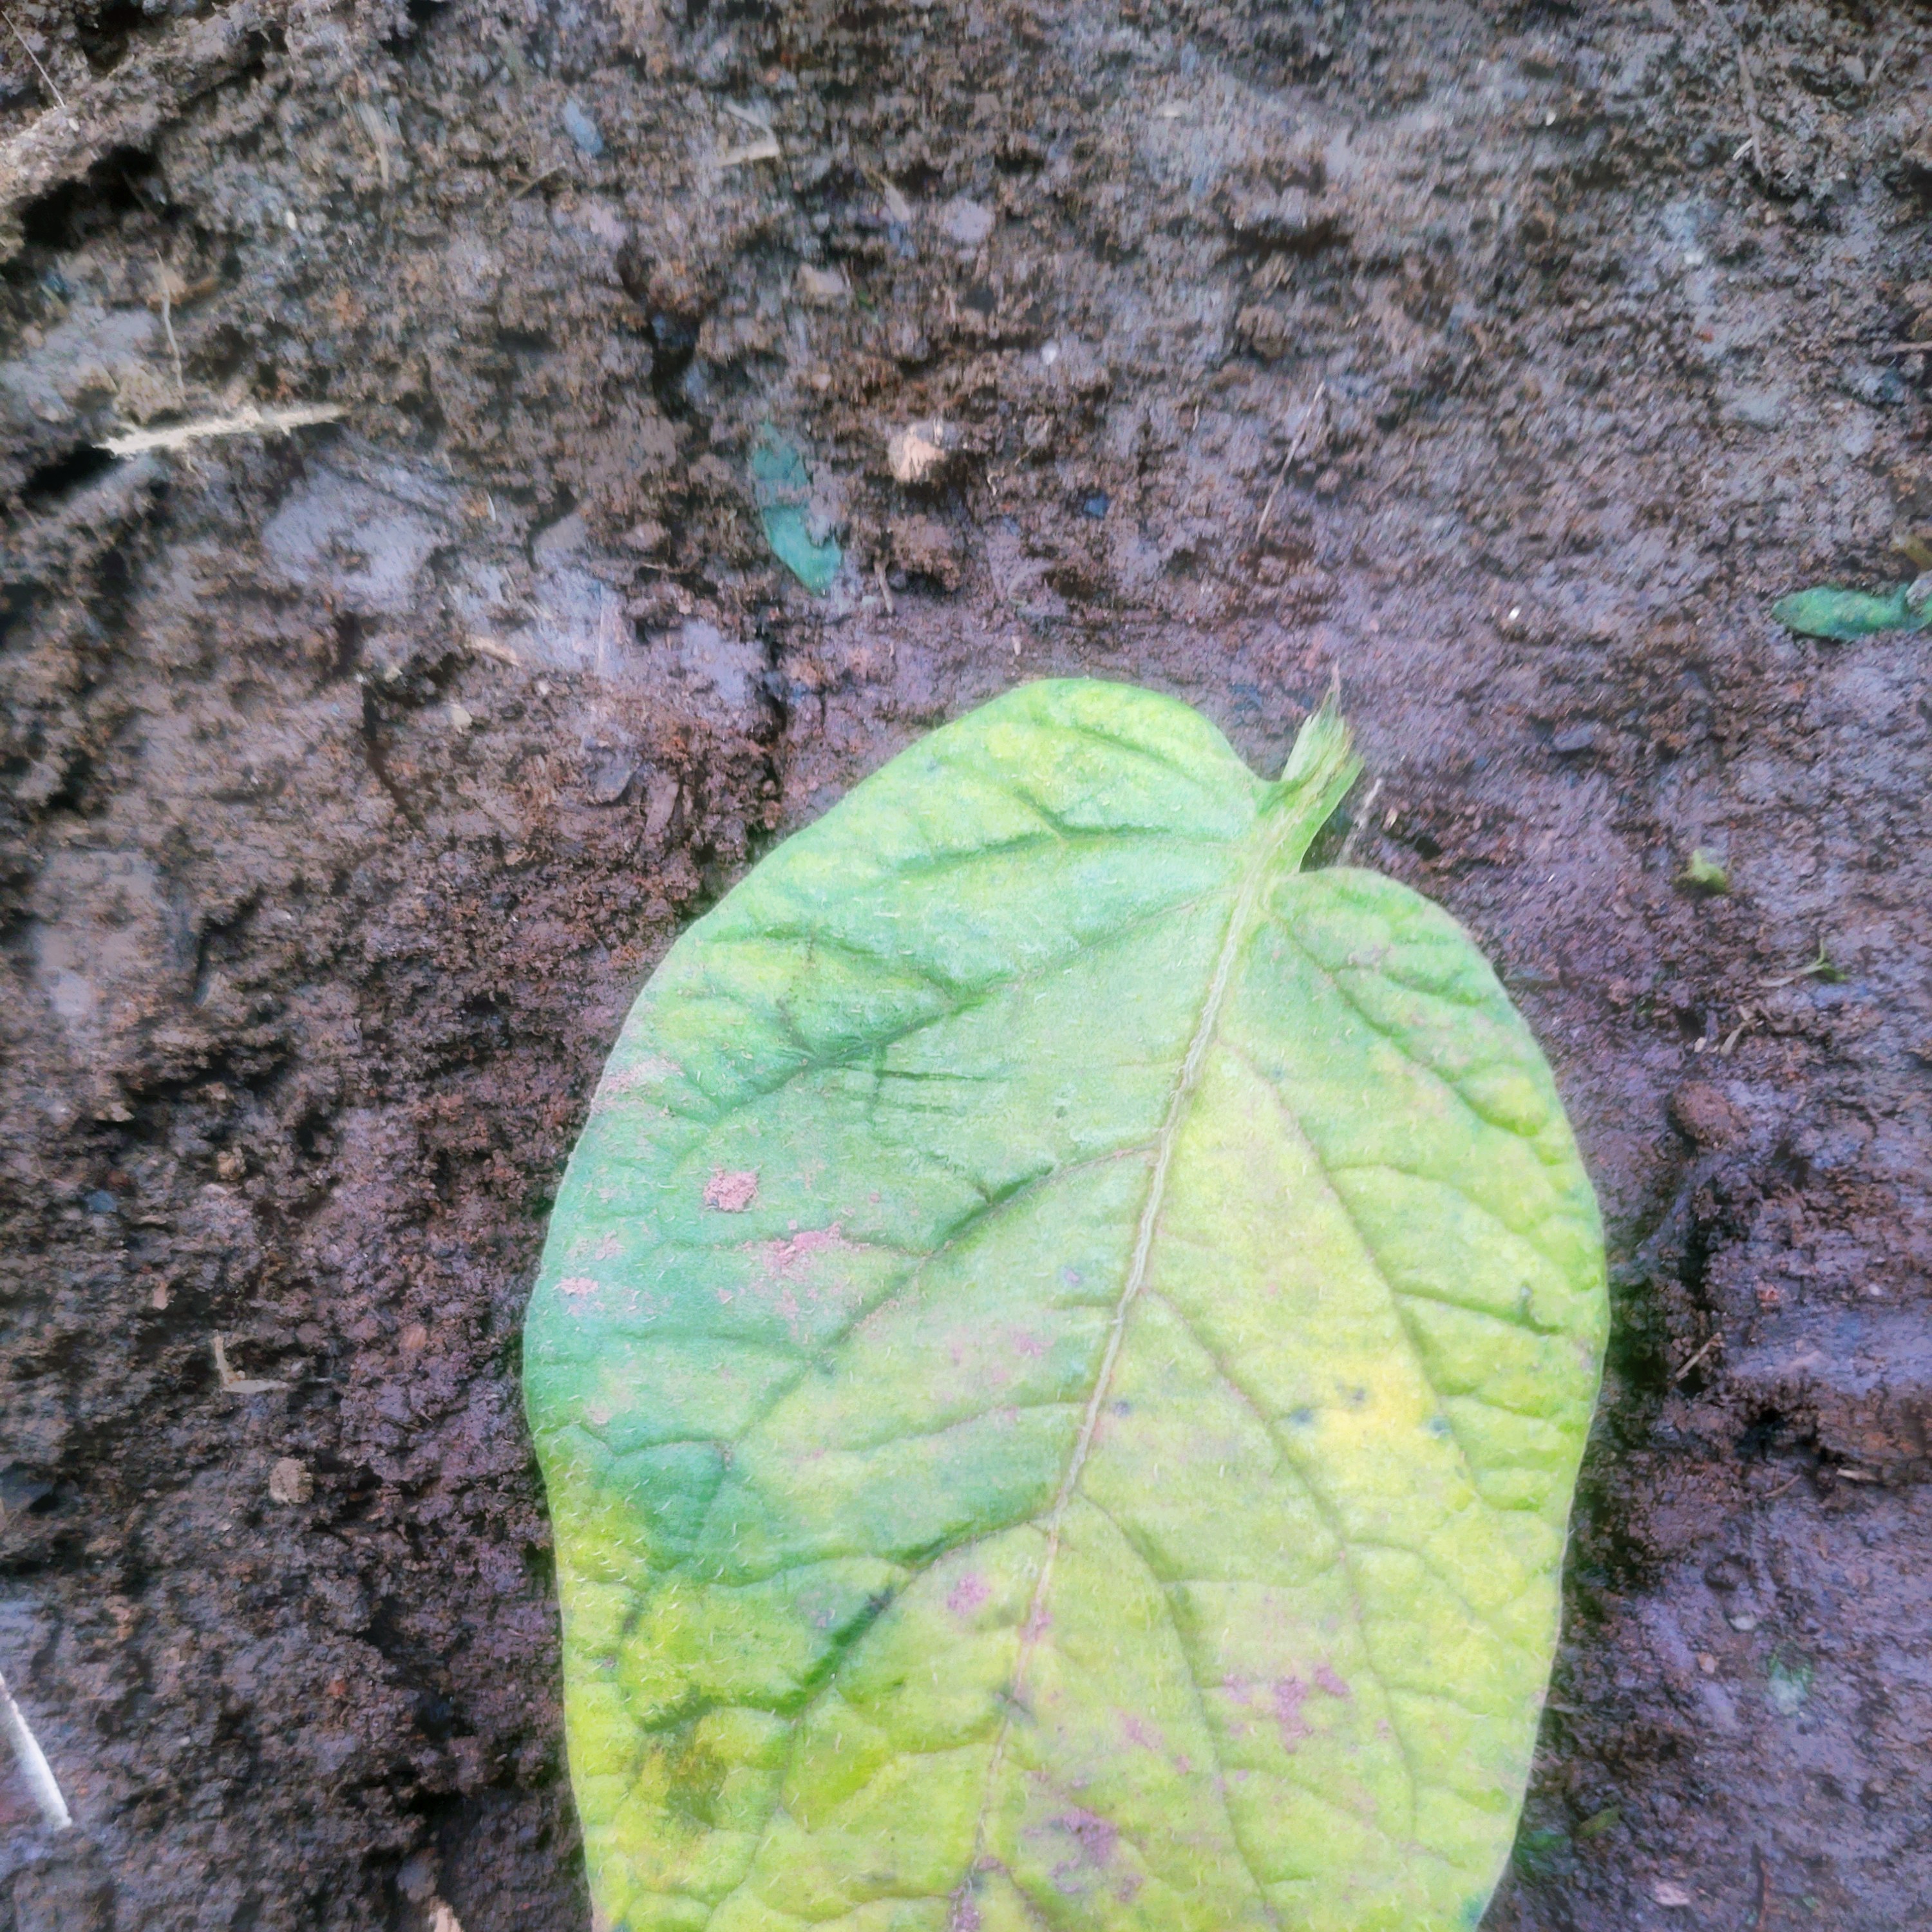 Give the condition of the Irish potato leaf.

late blight
